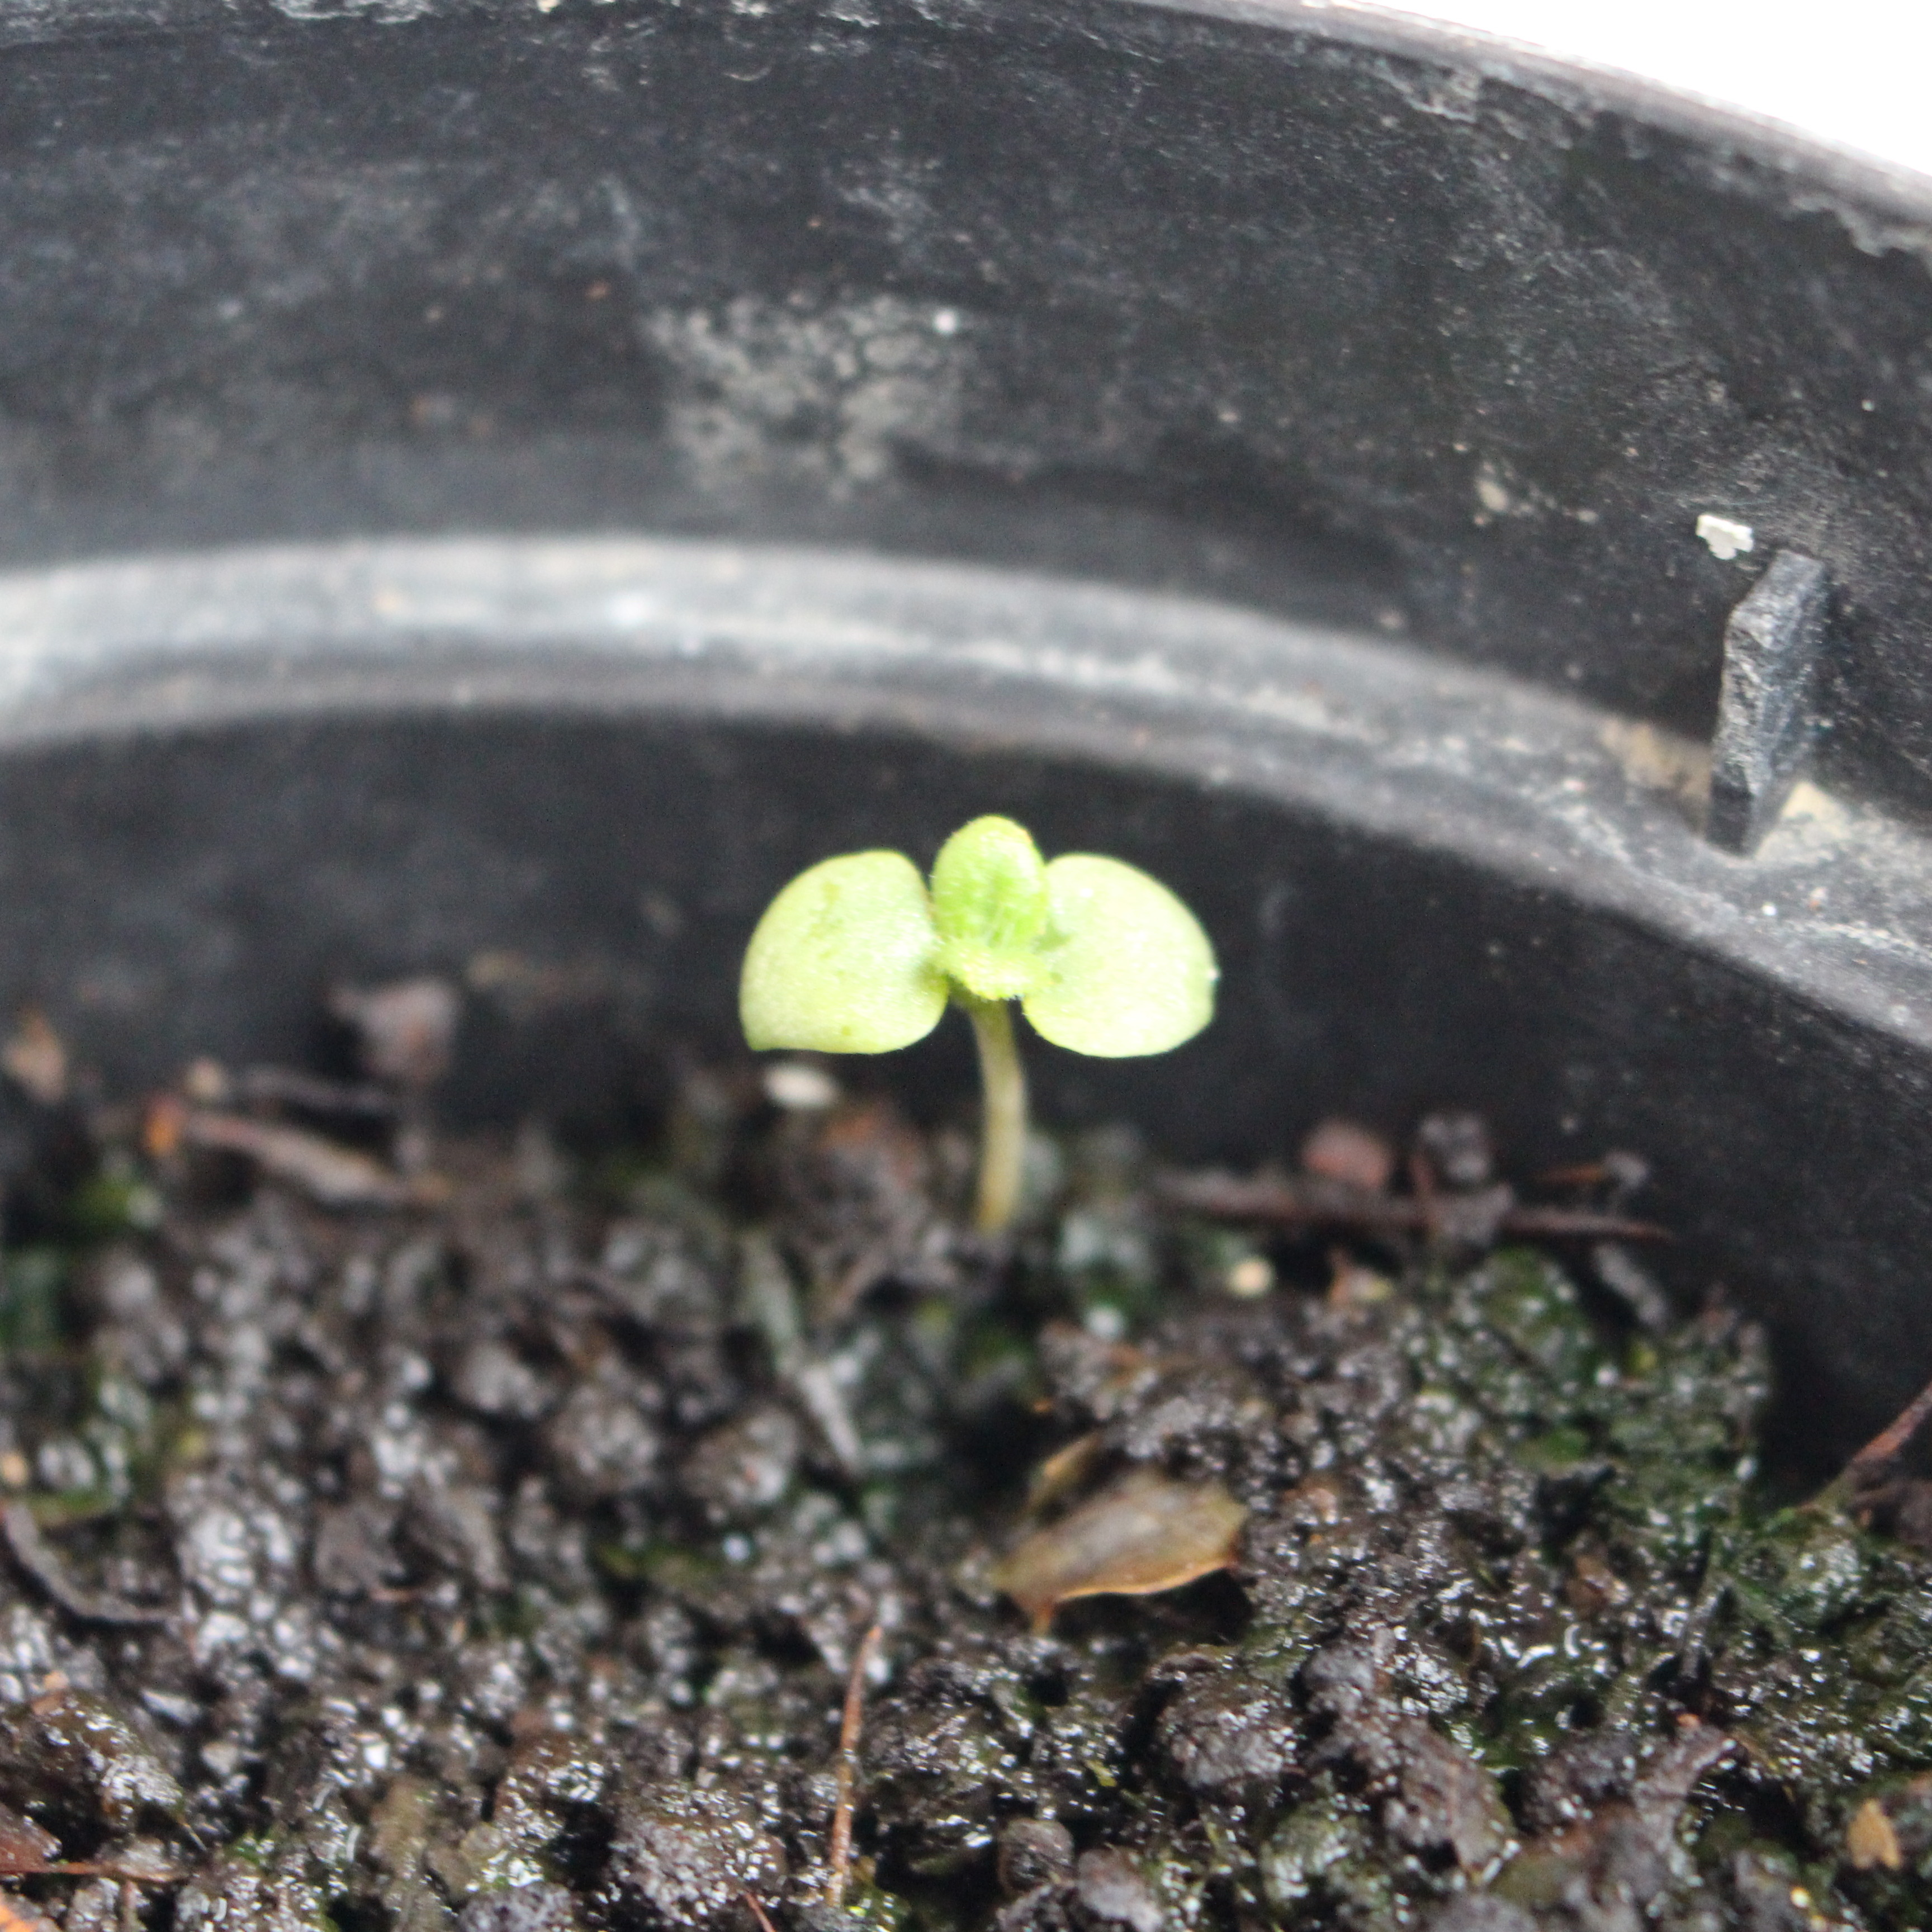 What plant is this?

Veronica persica
